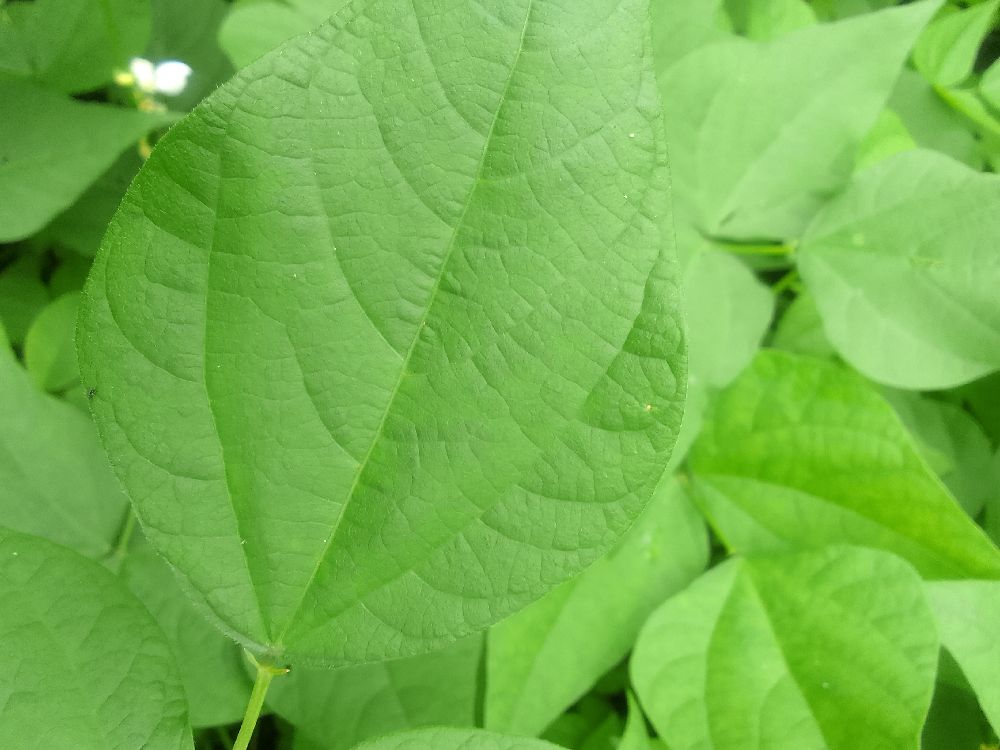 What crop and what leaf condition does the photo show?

common bean, healthy
